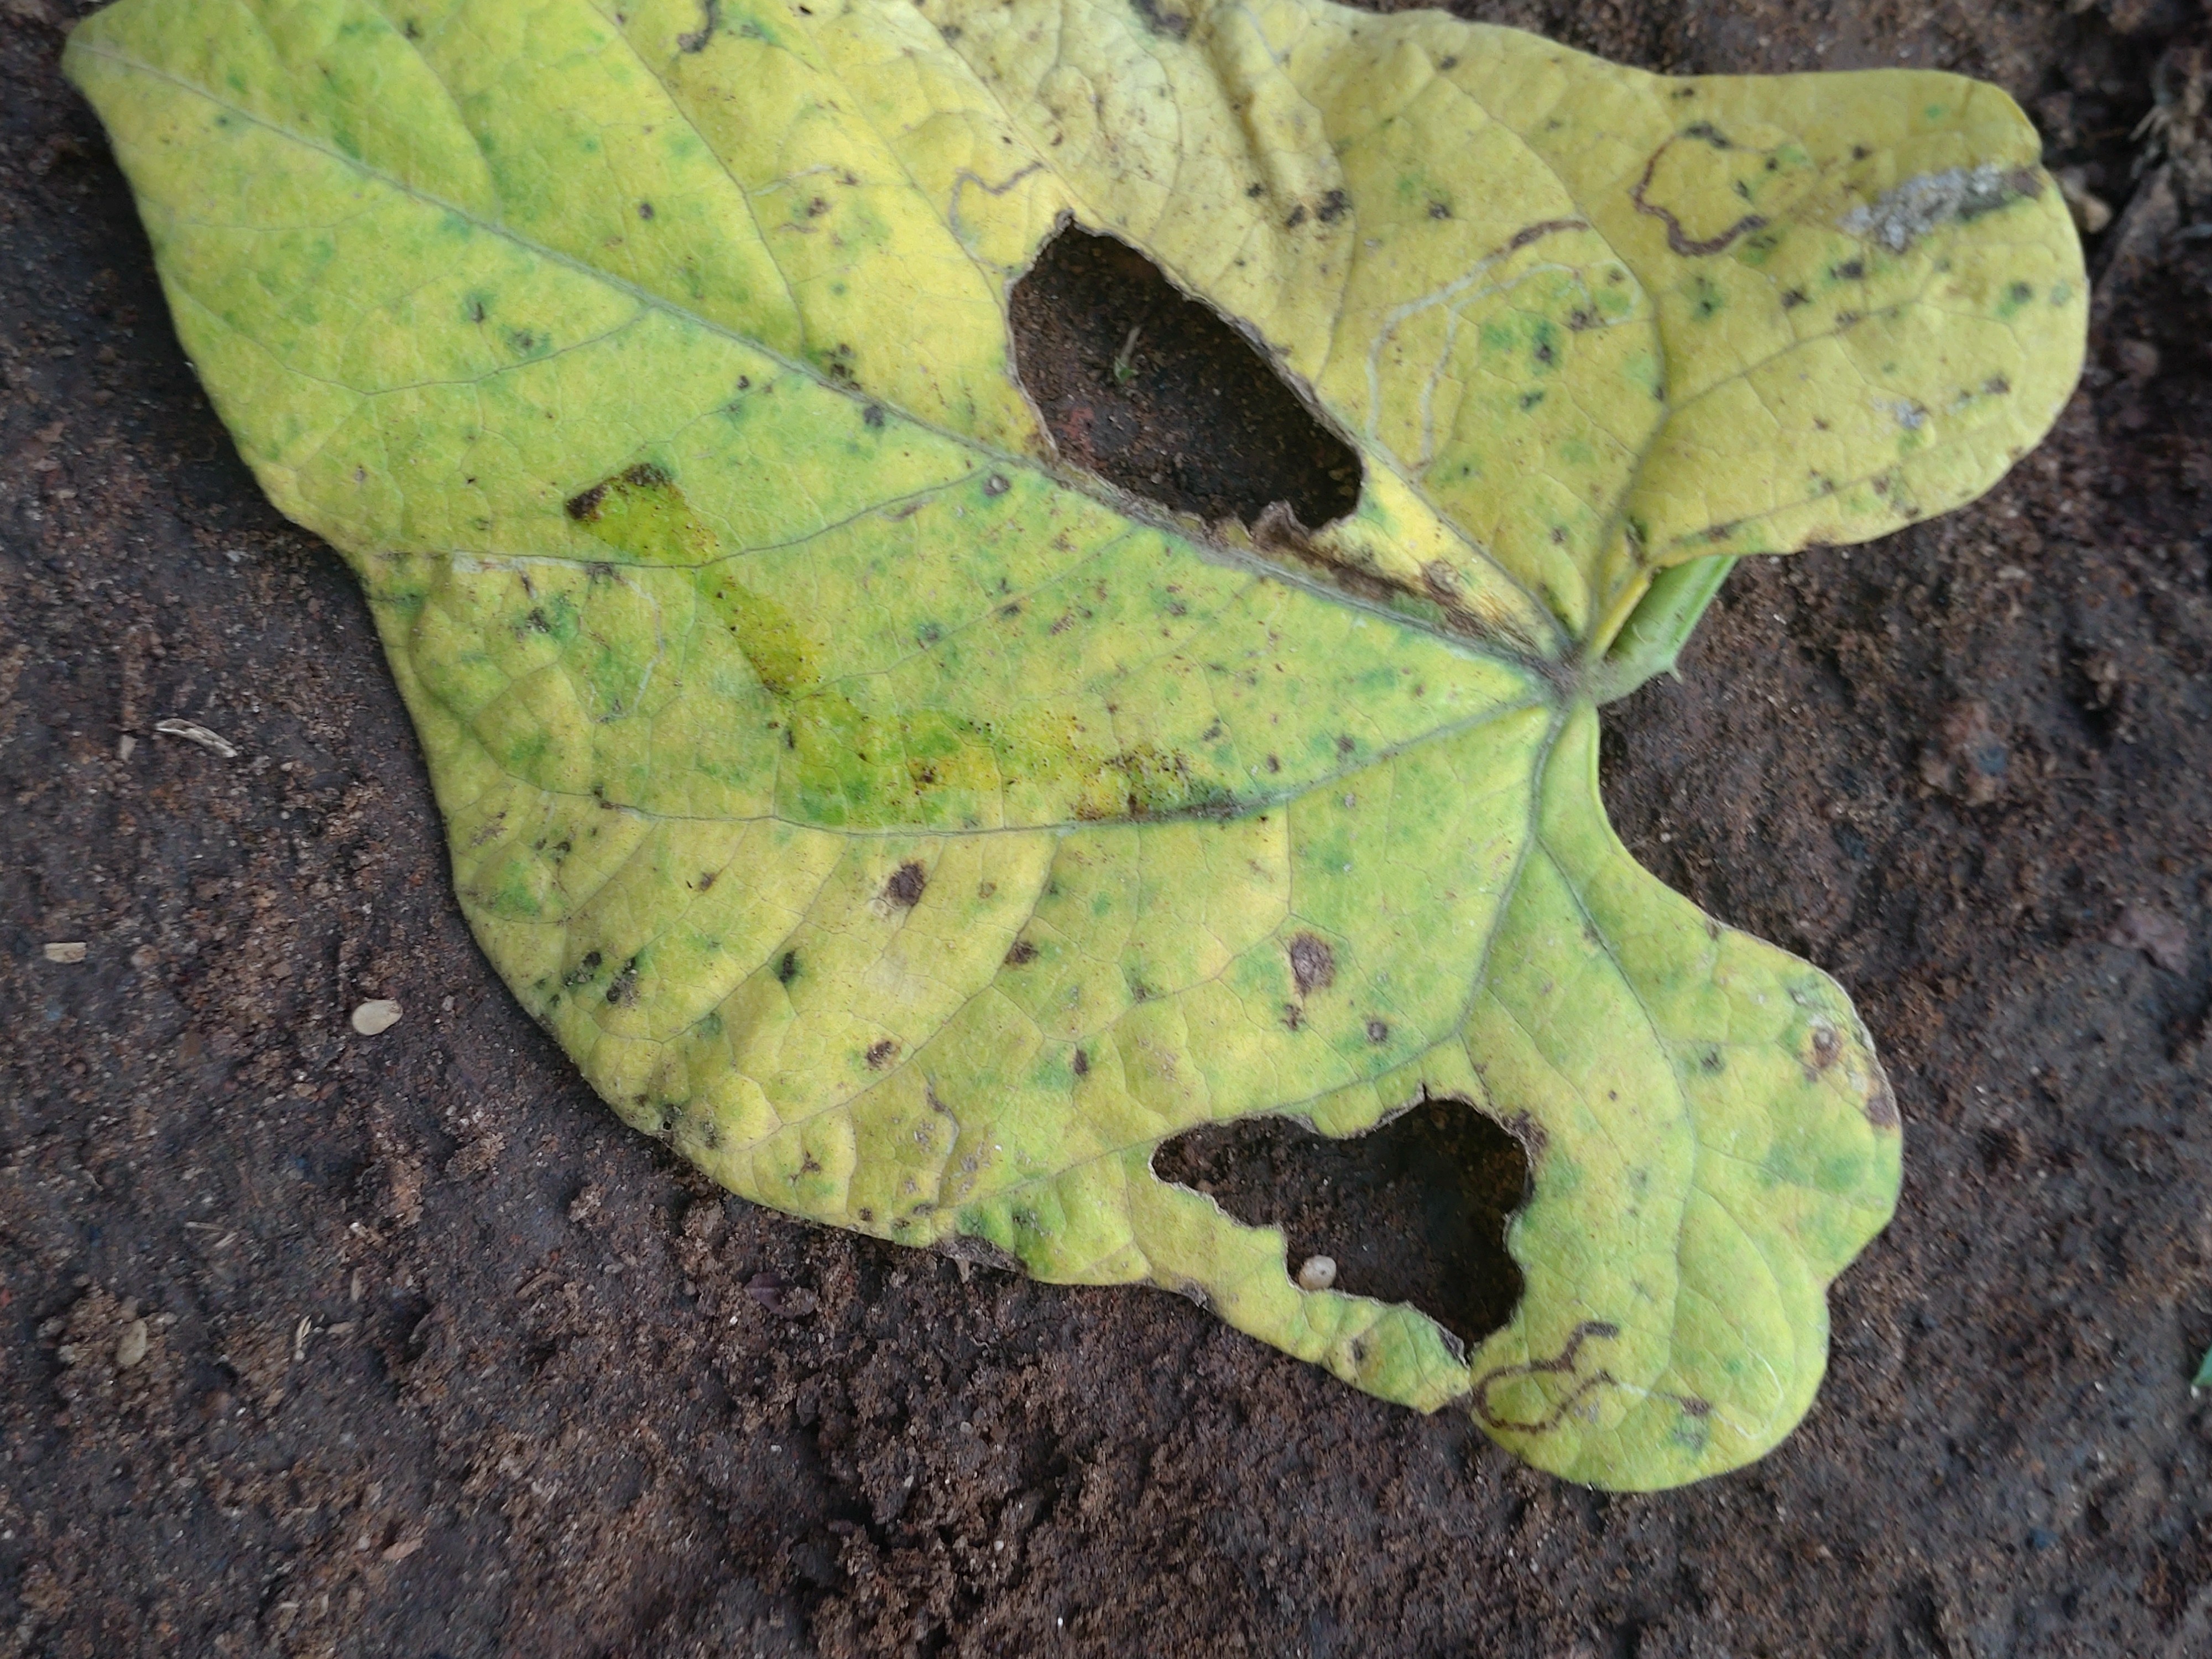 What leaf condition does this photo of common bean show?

rust
